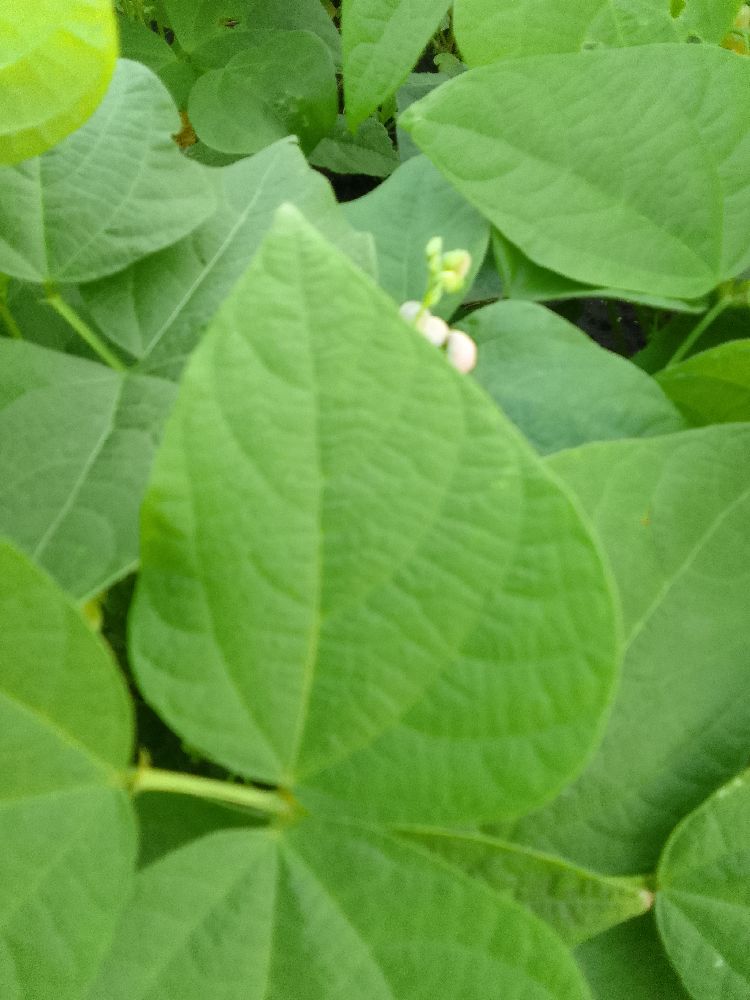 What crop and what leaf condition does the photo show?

common bean, healthy
